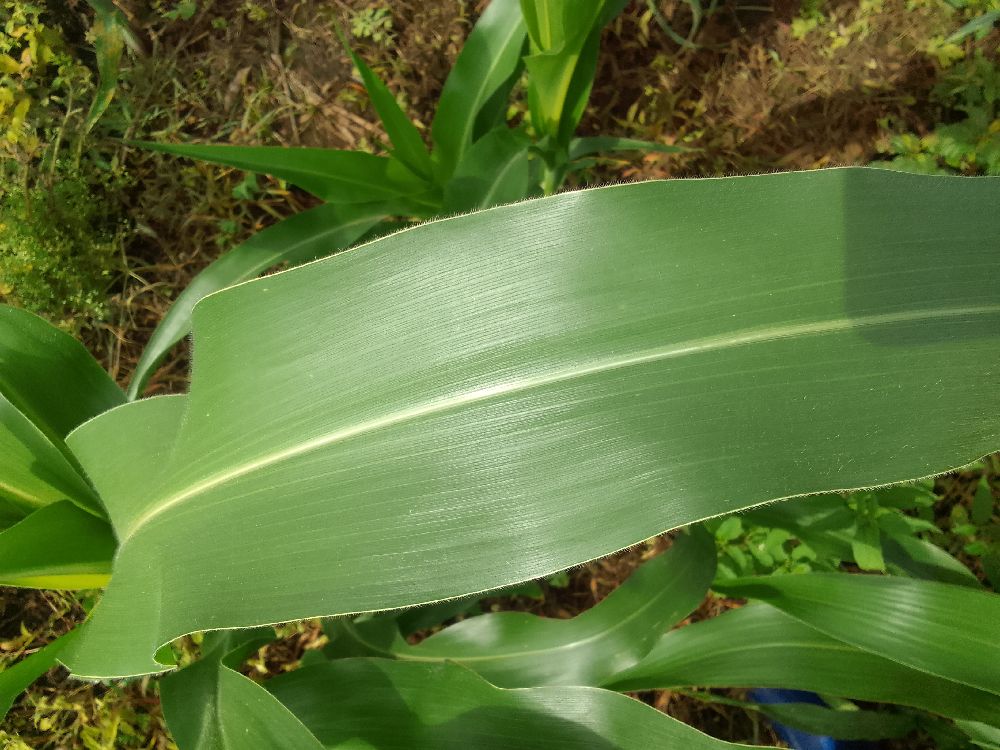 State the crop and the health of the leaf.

maize, healthy
